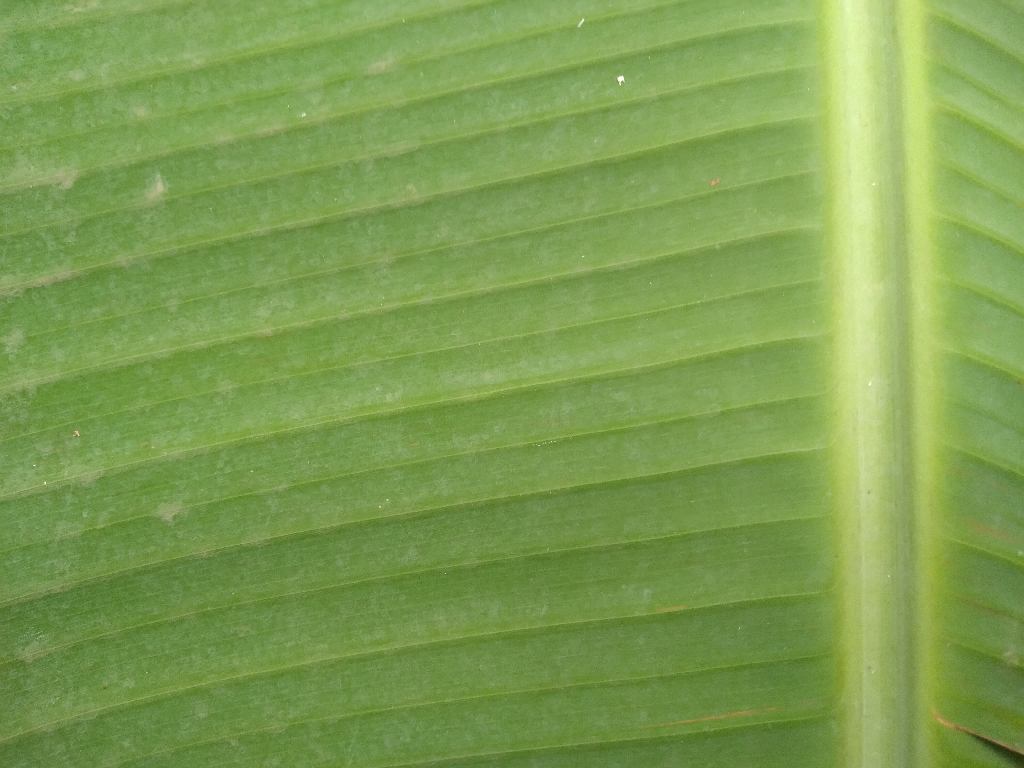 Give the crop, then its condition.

banana, healthy
